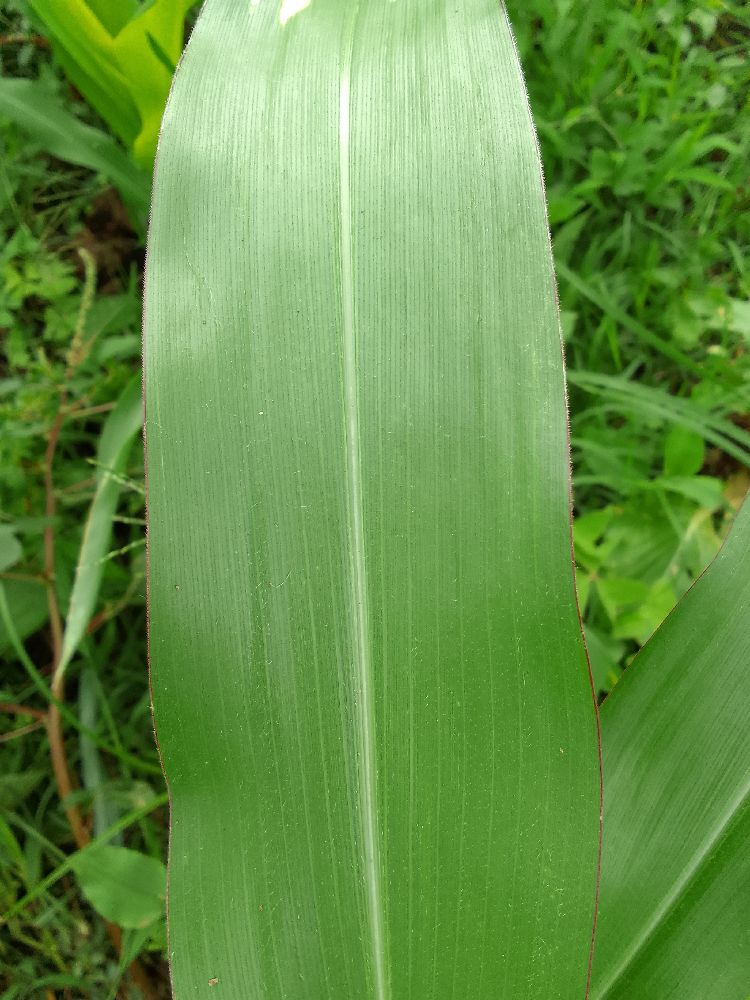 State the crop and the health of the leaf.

maize, healthy
